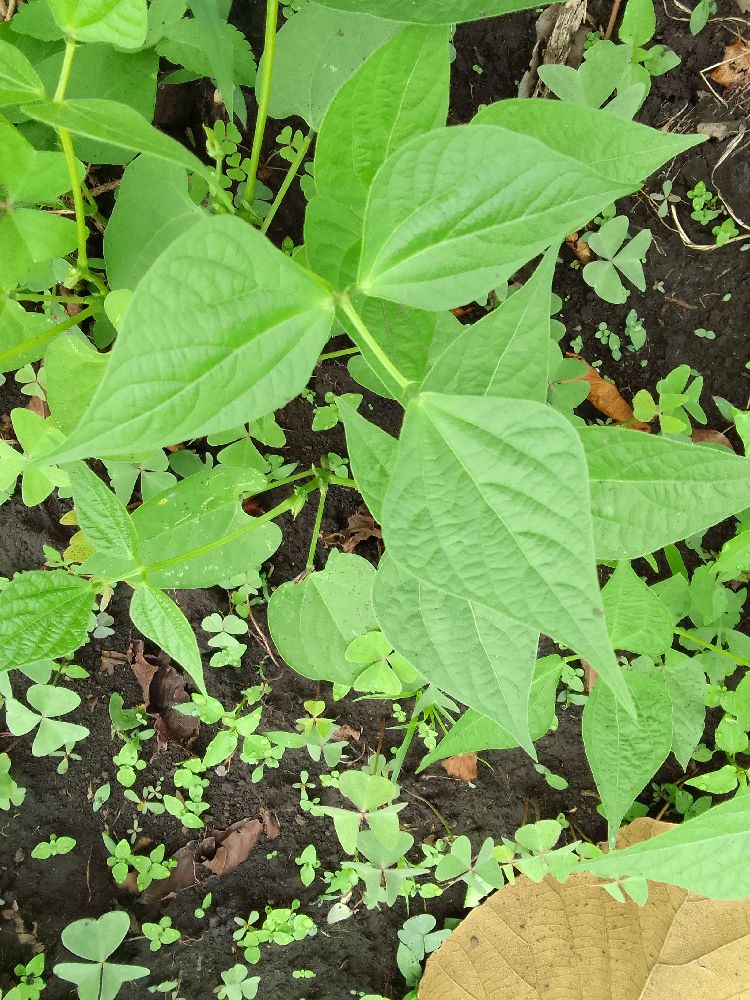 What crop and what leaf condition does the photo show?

common bean, healthy
